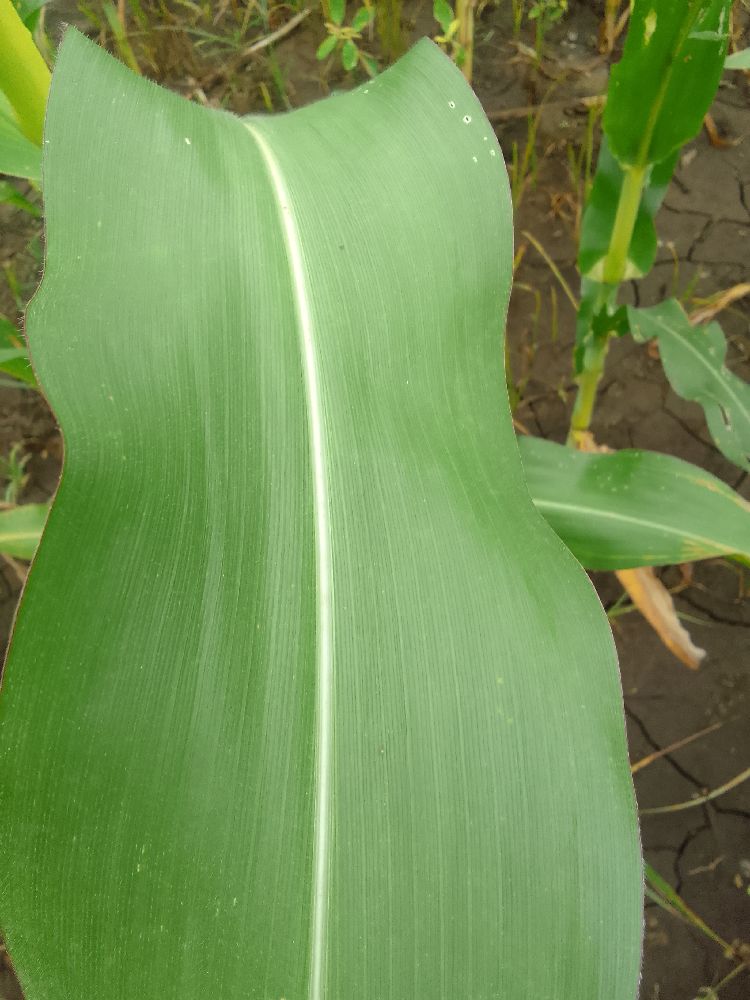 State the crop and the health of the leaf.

maize, healthy
